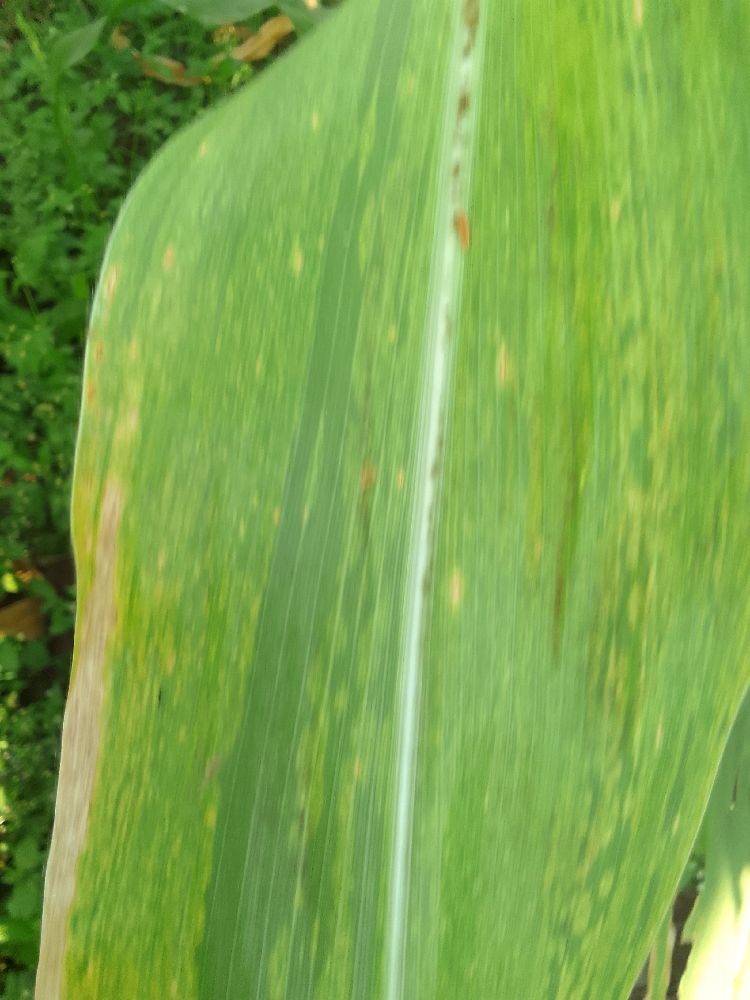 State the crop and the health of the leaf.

maize, maize lethal necrosis
